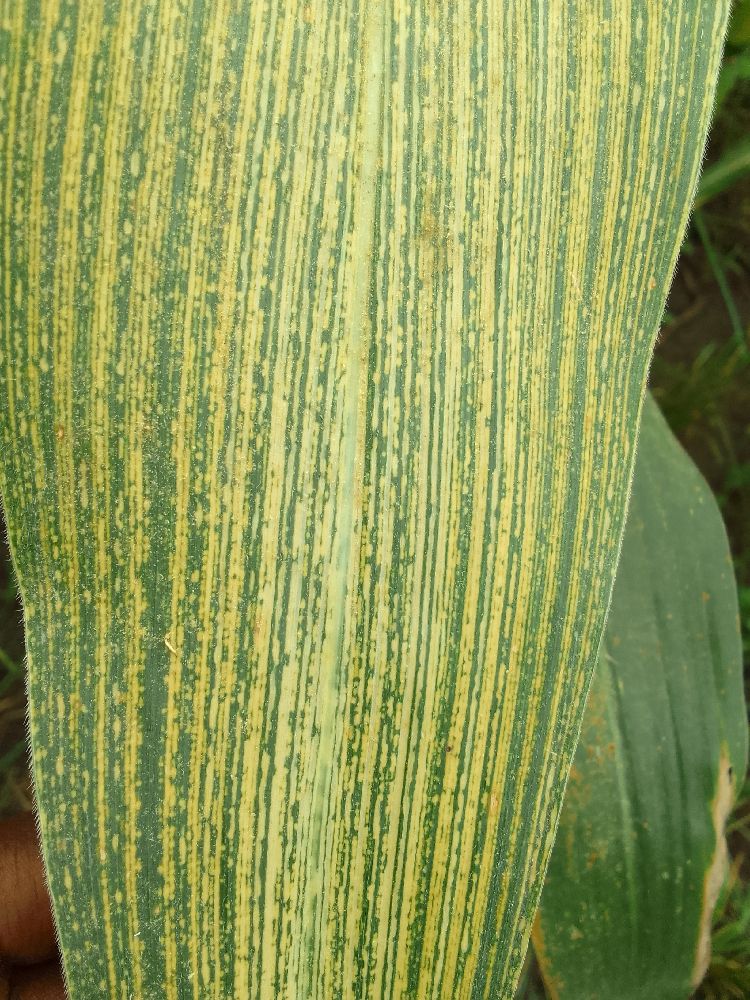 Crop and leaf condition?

maize, maize streak virus
